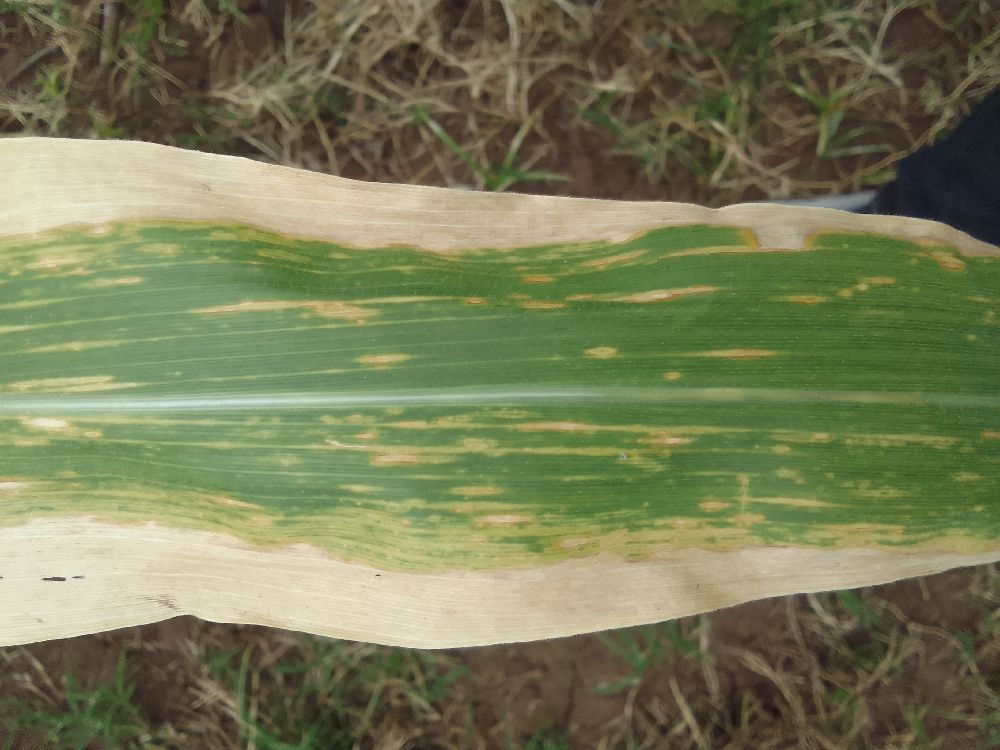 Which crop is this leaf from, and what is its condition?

maize, maize lethal necrosis
